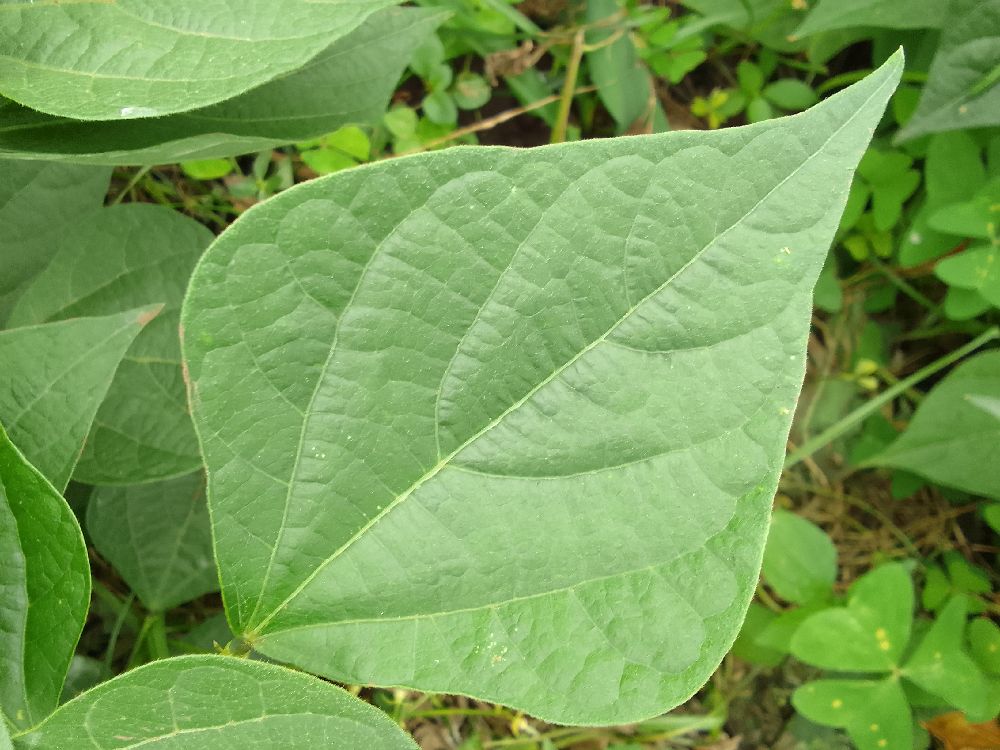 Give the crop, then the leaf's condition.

common bean, healthy
